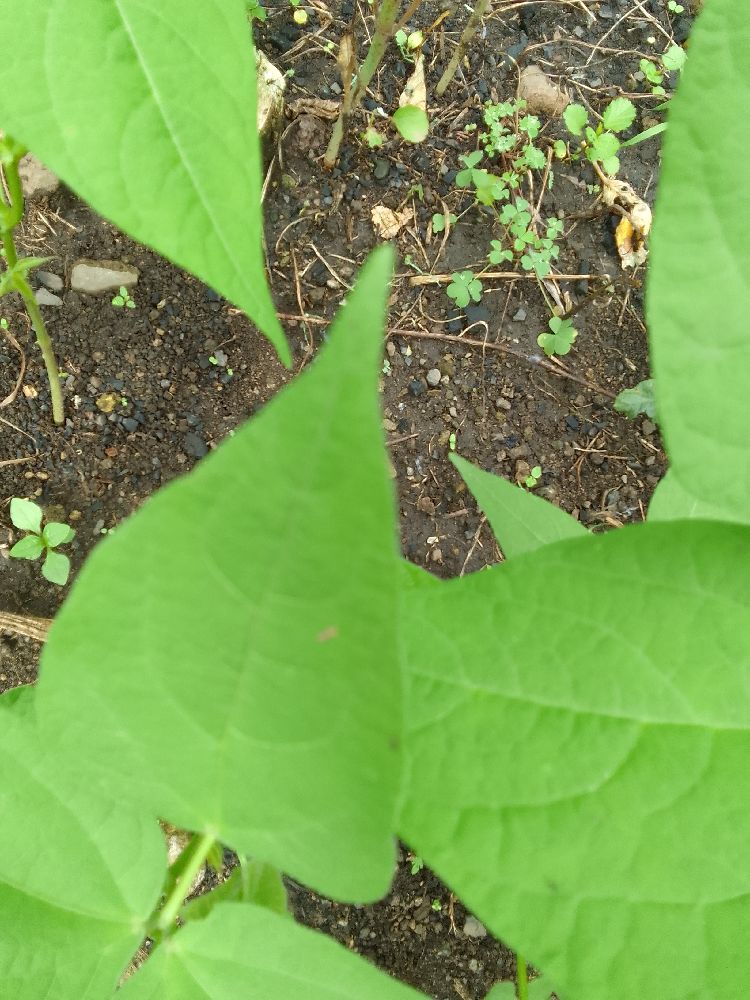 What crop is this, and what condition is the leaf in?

common bean, healthy
